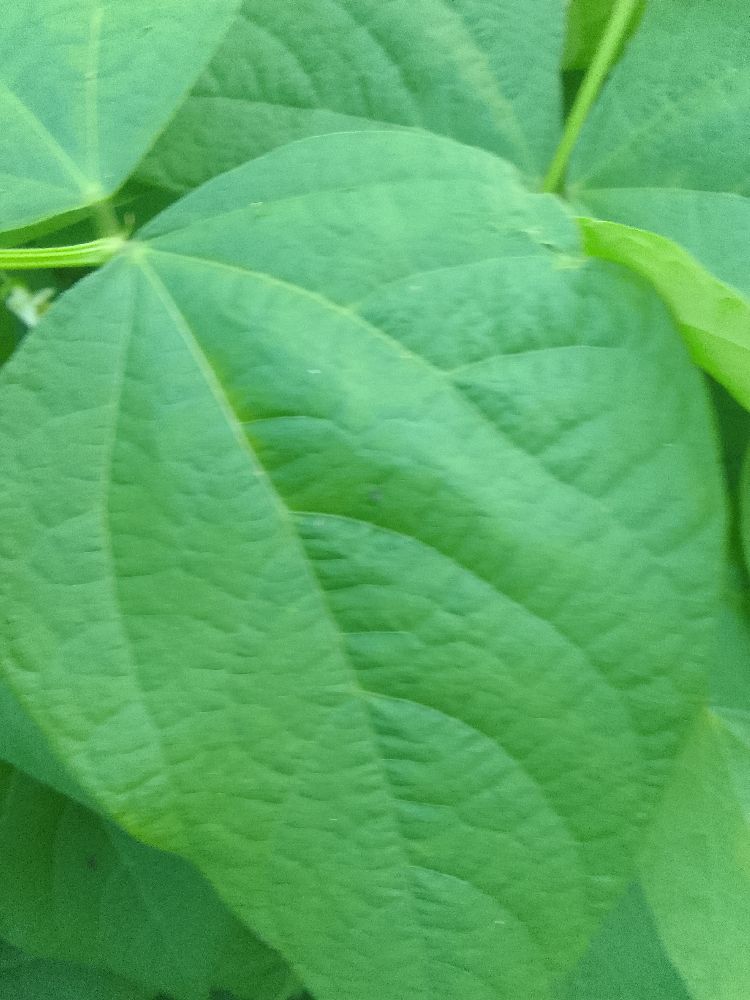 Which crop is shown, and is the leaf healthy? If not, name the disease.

common bean, healthy
